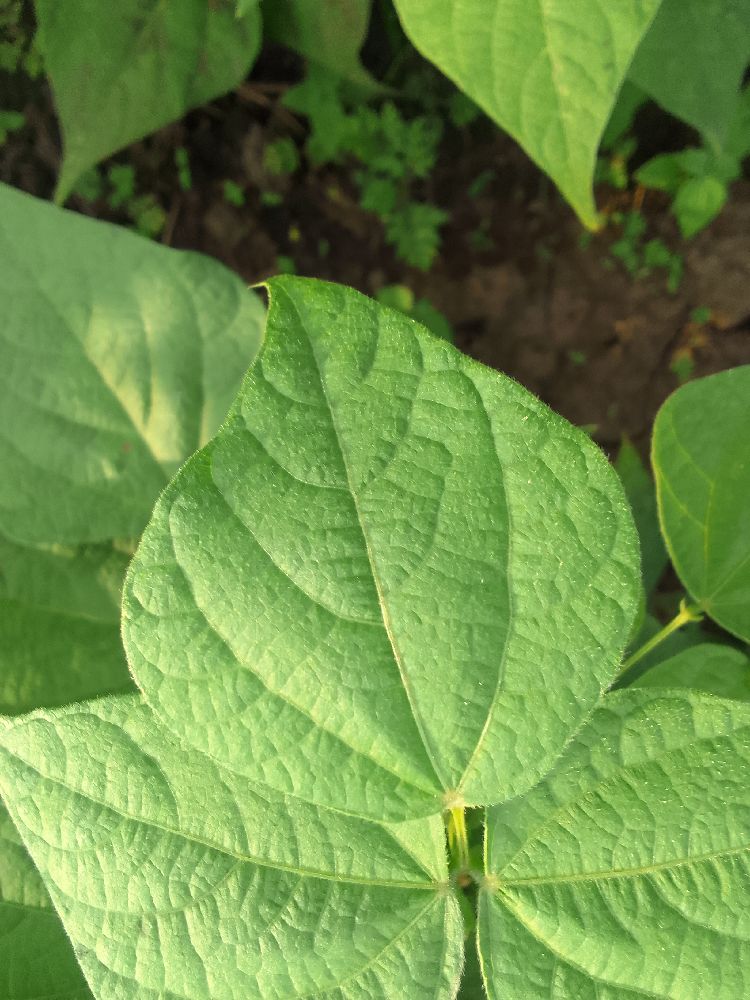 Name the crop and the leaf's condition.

common bean, healthy
